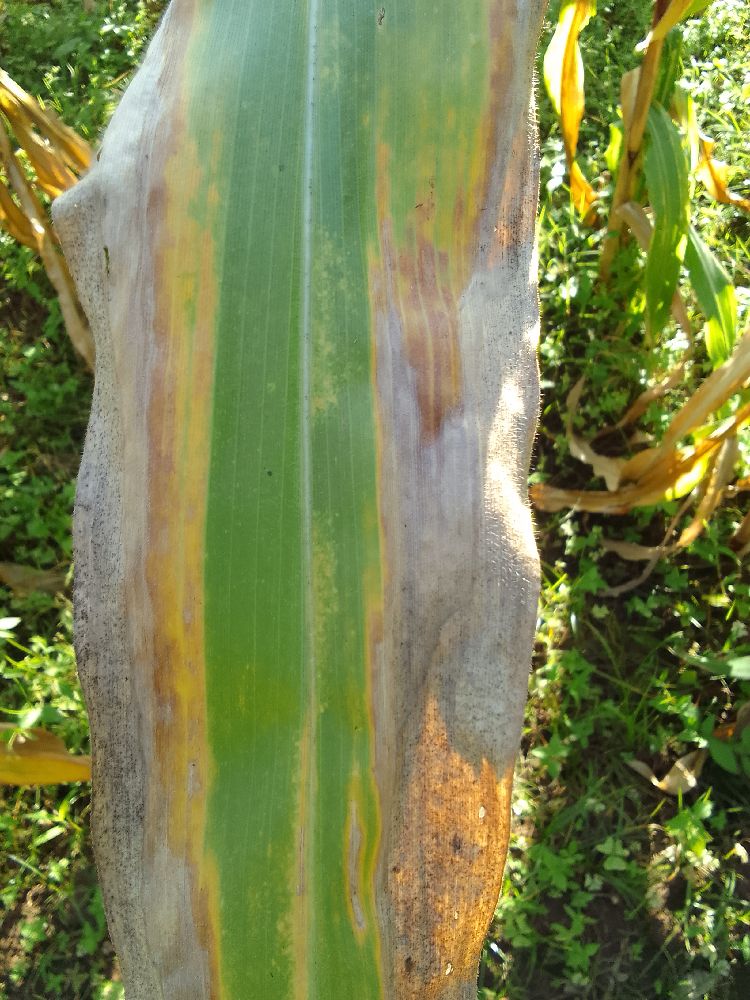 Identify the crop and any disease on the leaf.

maize, maize lethal necrosis
